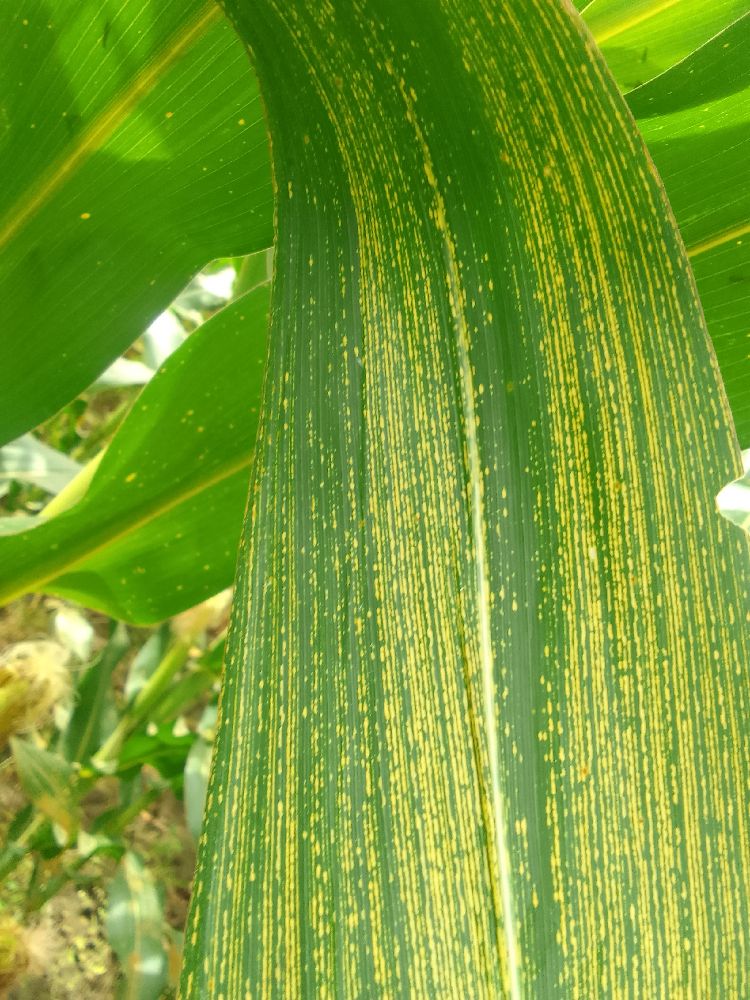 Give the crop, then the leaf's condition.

maize, maize streak virus
